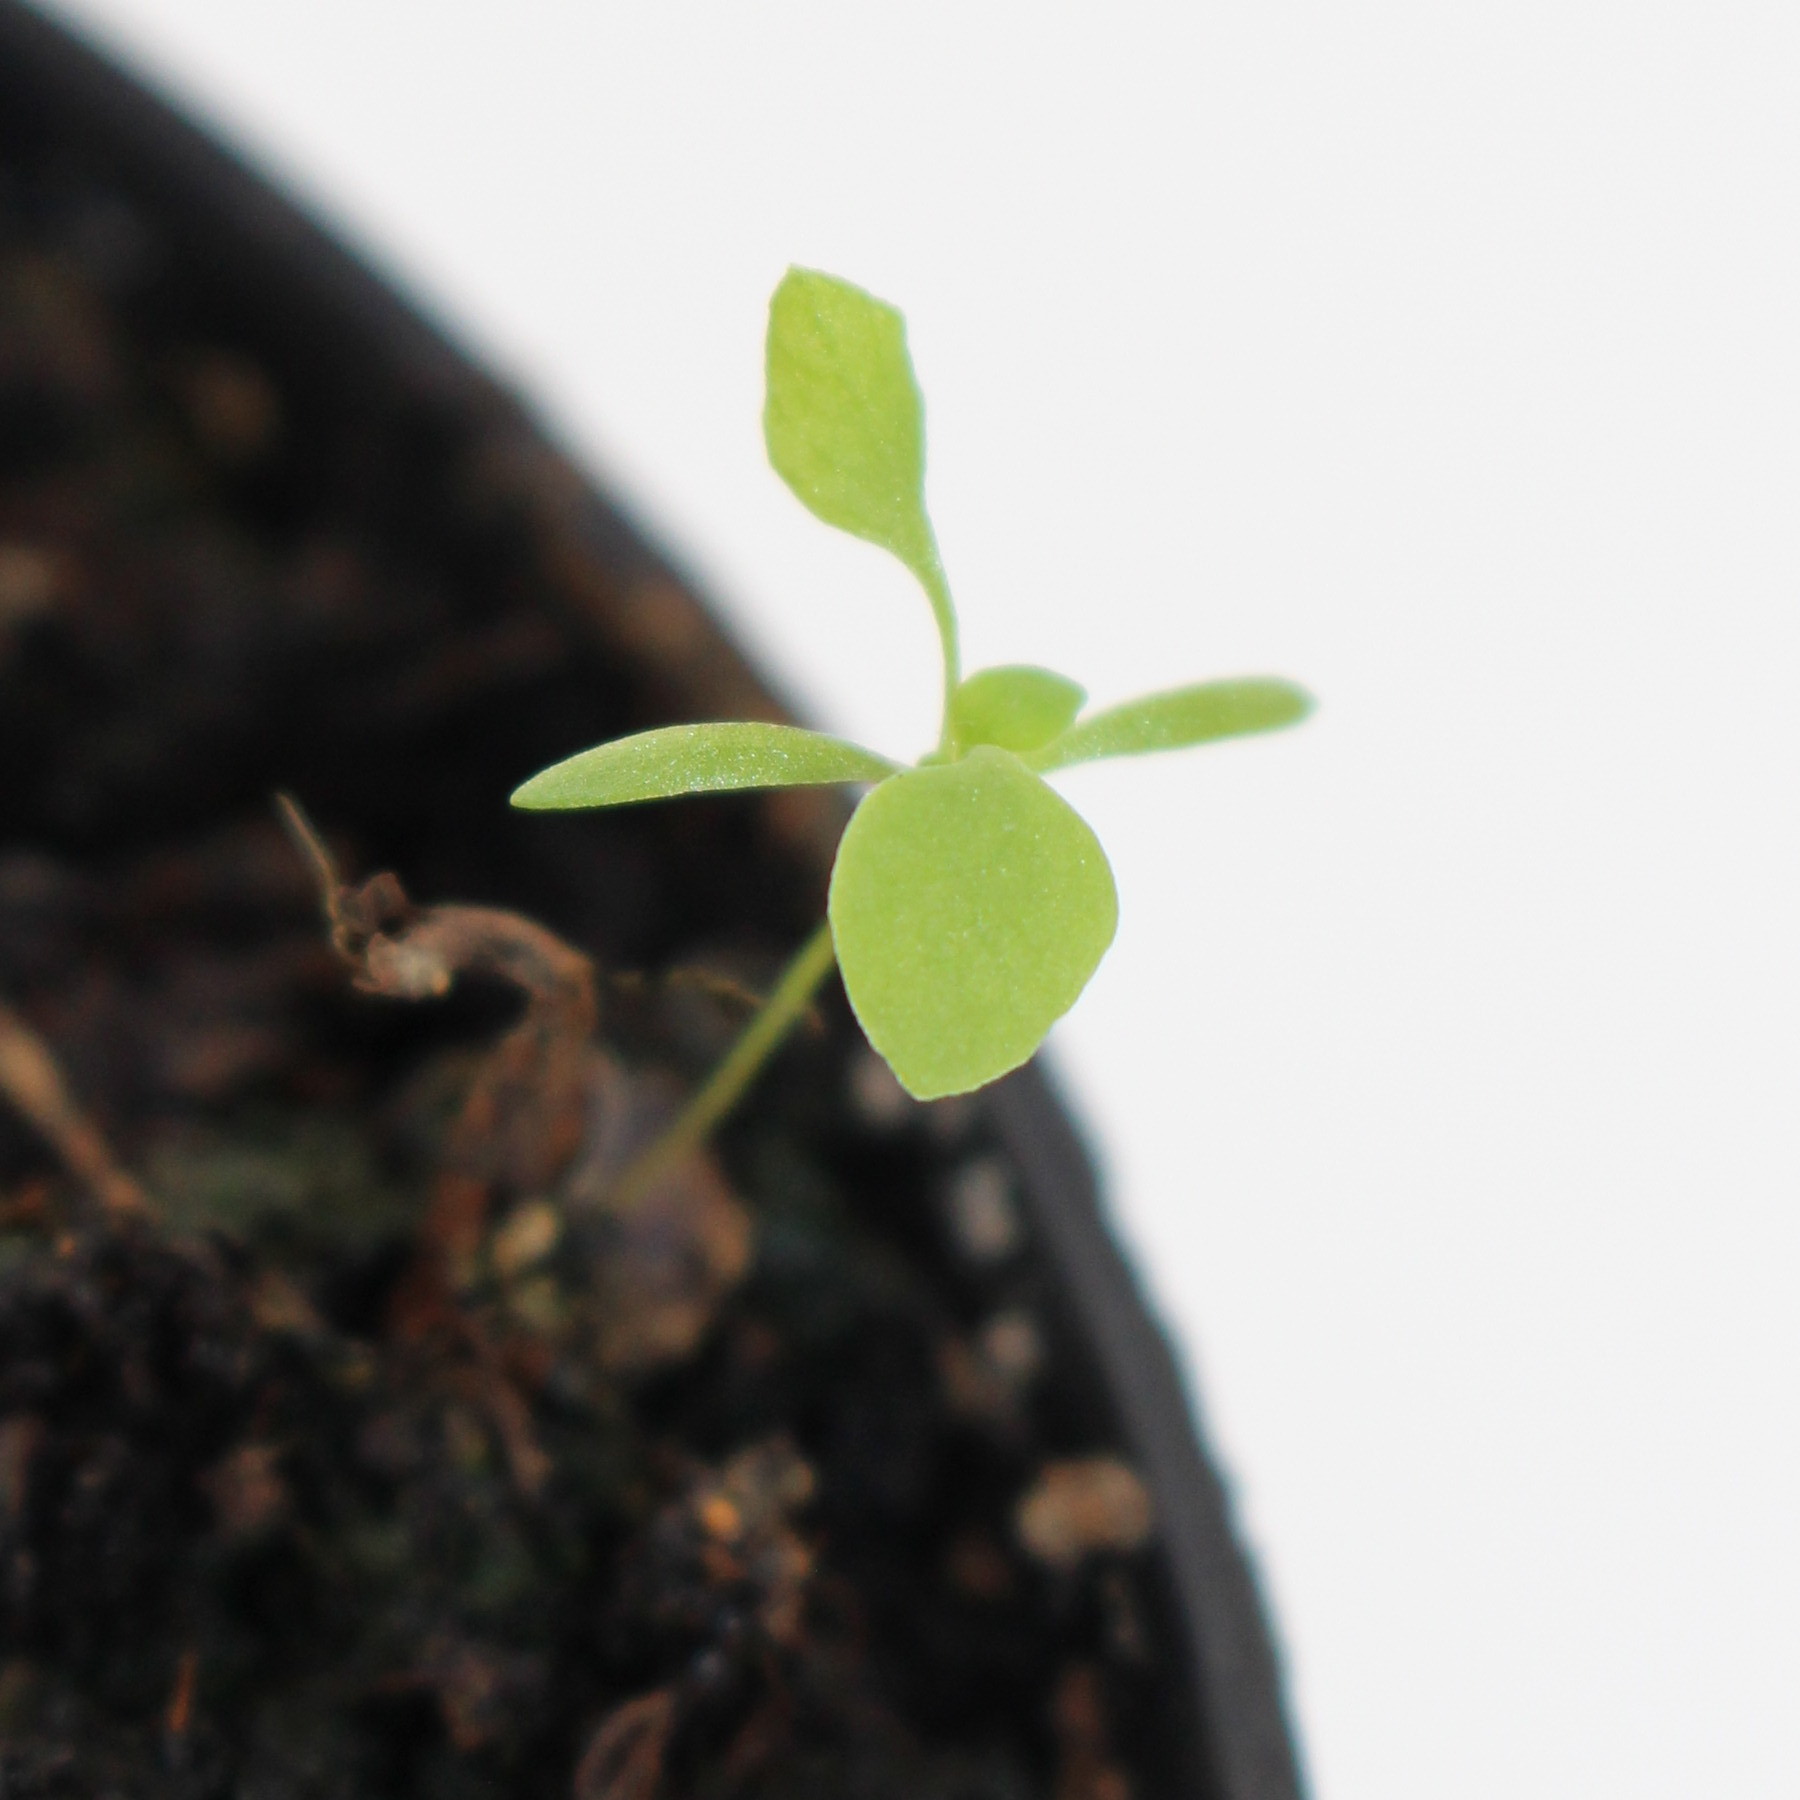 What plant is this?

Papaver rhoeas
